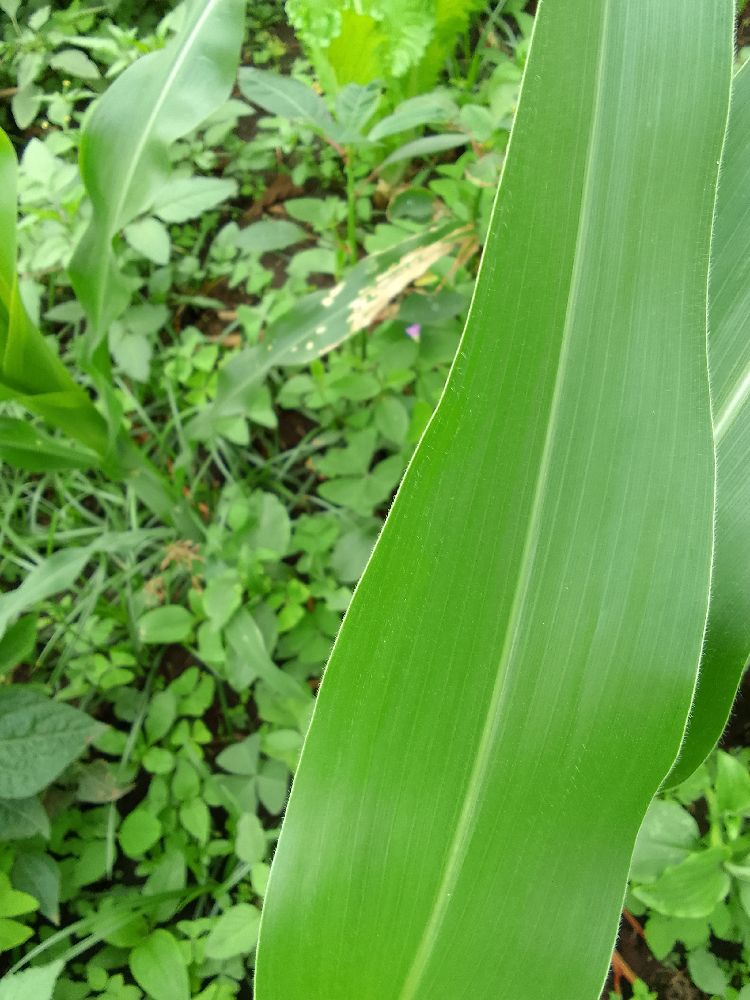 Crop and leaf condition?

maize, healthy
